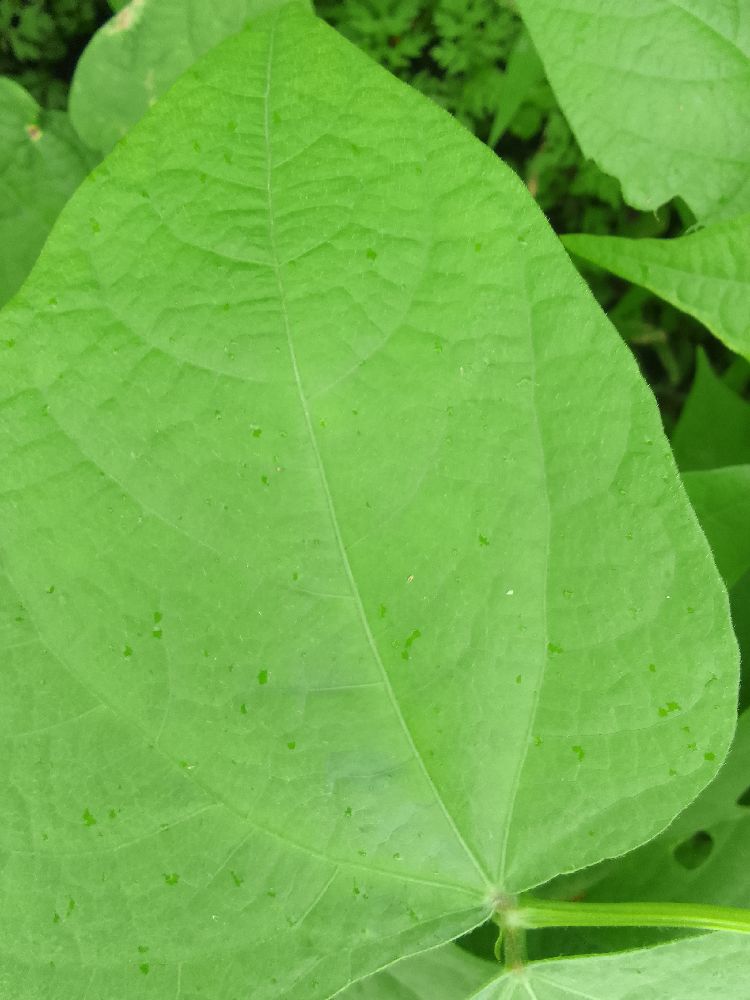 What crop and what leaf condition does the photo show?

common bean, healthy
